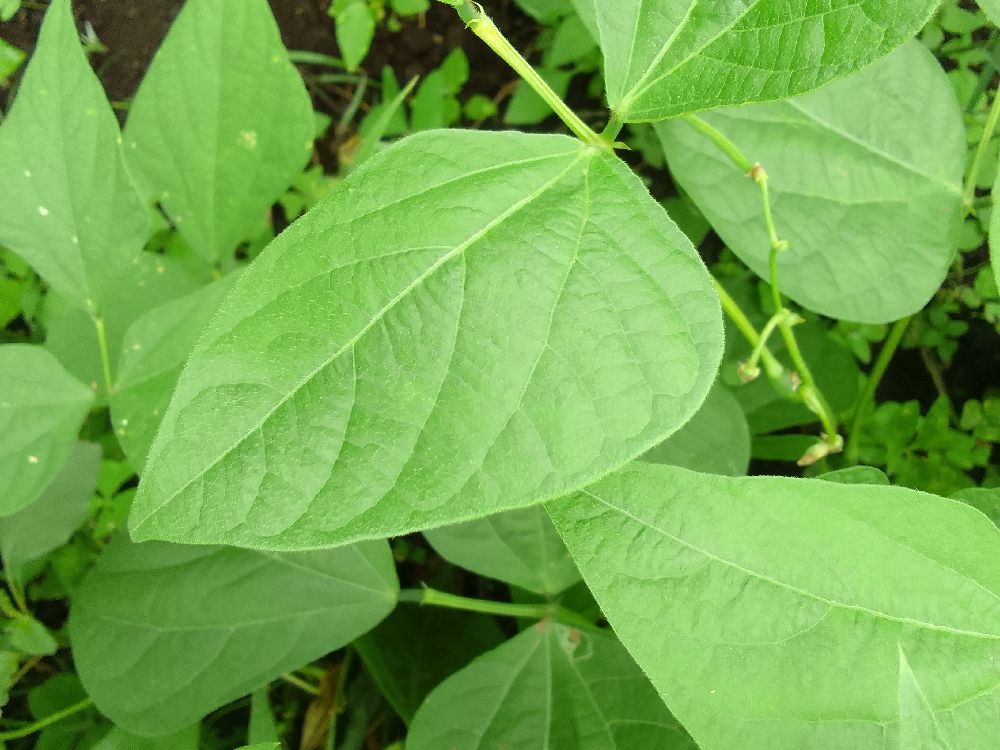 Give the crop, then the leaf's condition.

common bean, healthy
